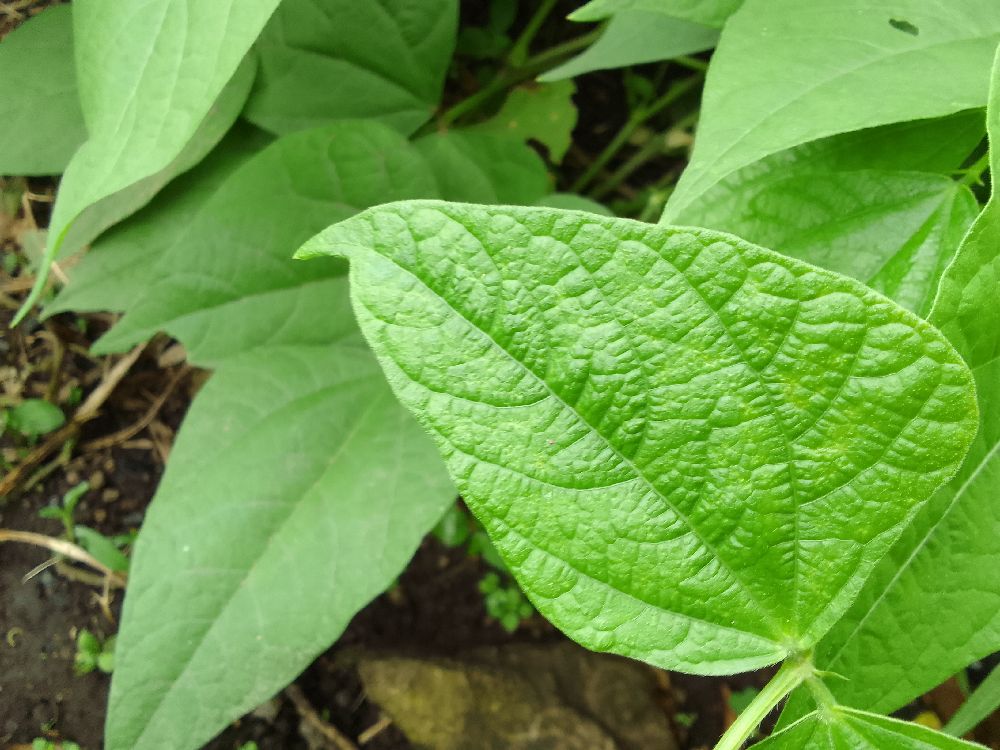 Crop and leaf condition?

common bean, healthy
